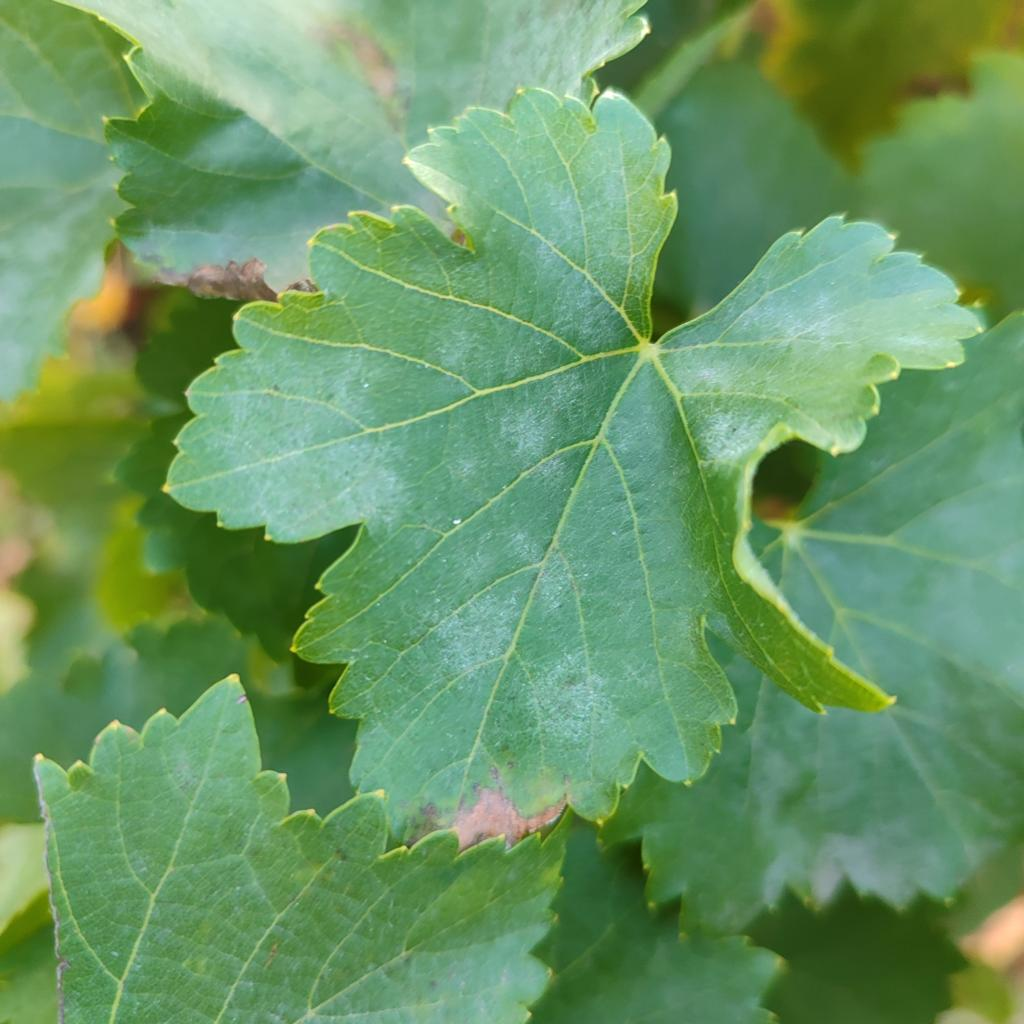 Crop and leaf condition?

grapevine, powdery mildew
